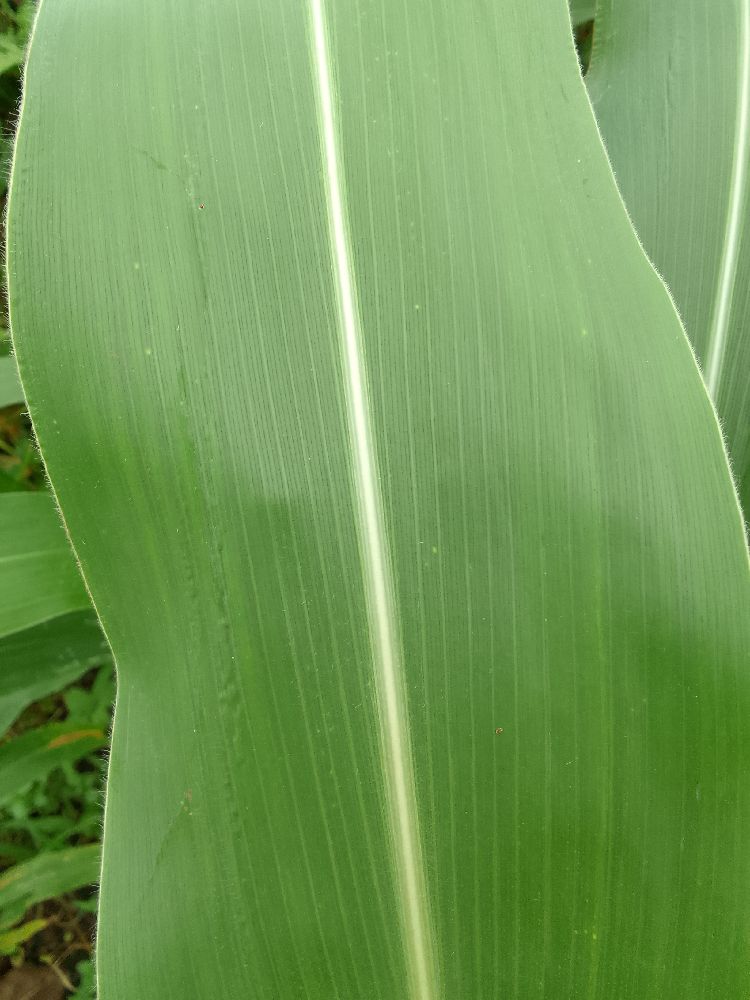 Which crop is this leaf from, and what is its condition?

maize, healthy
